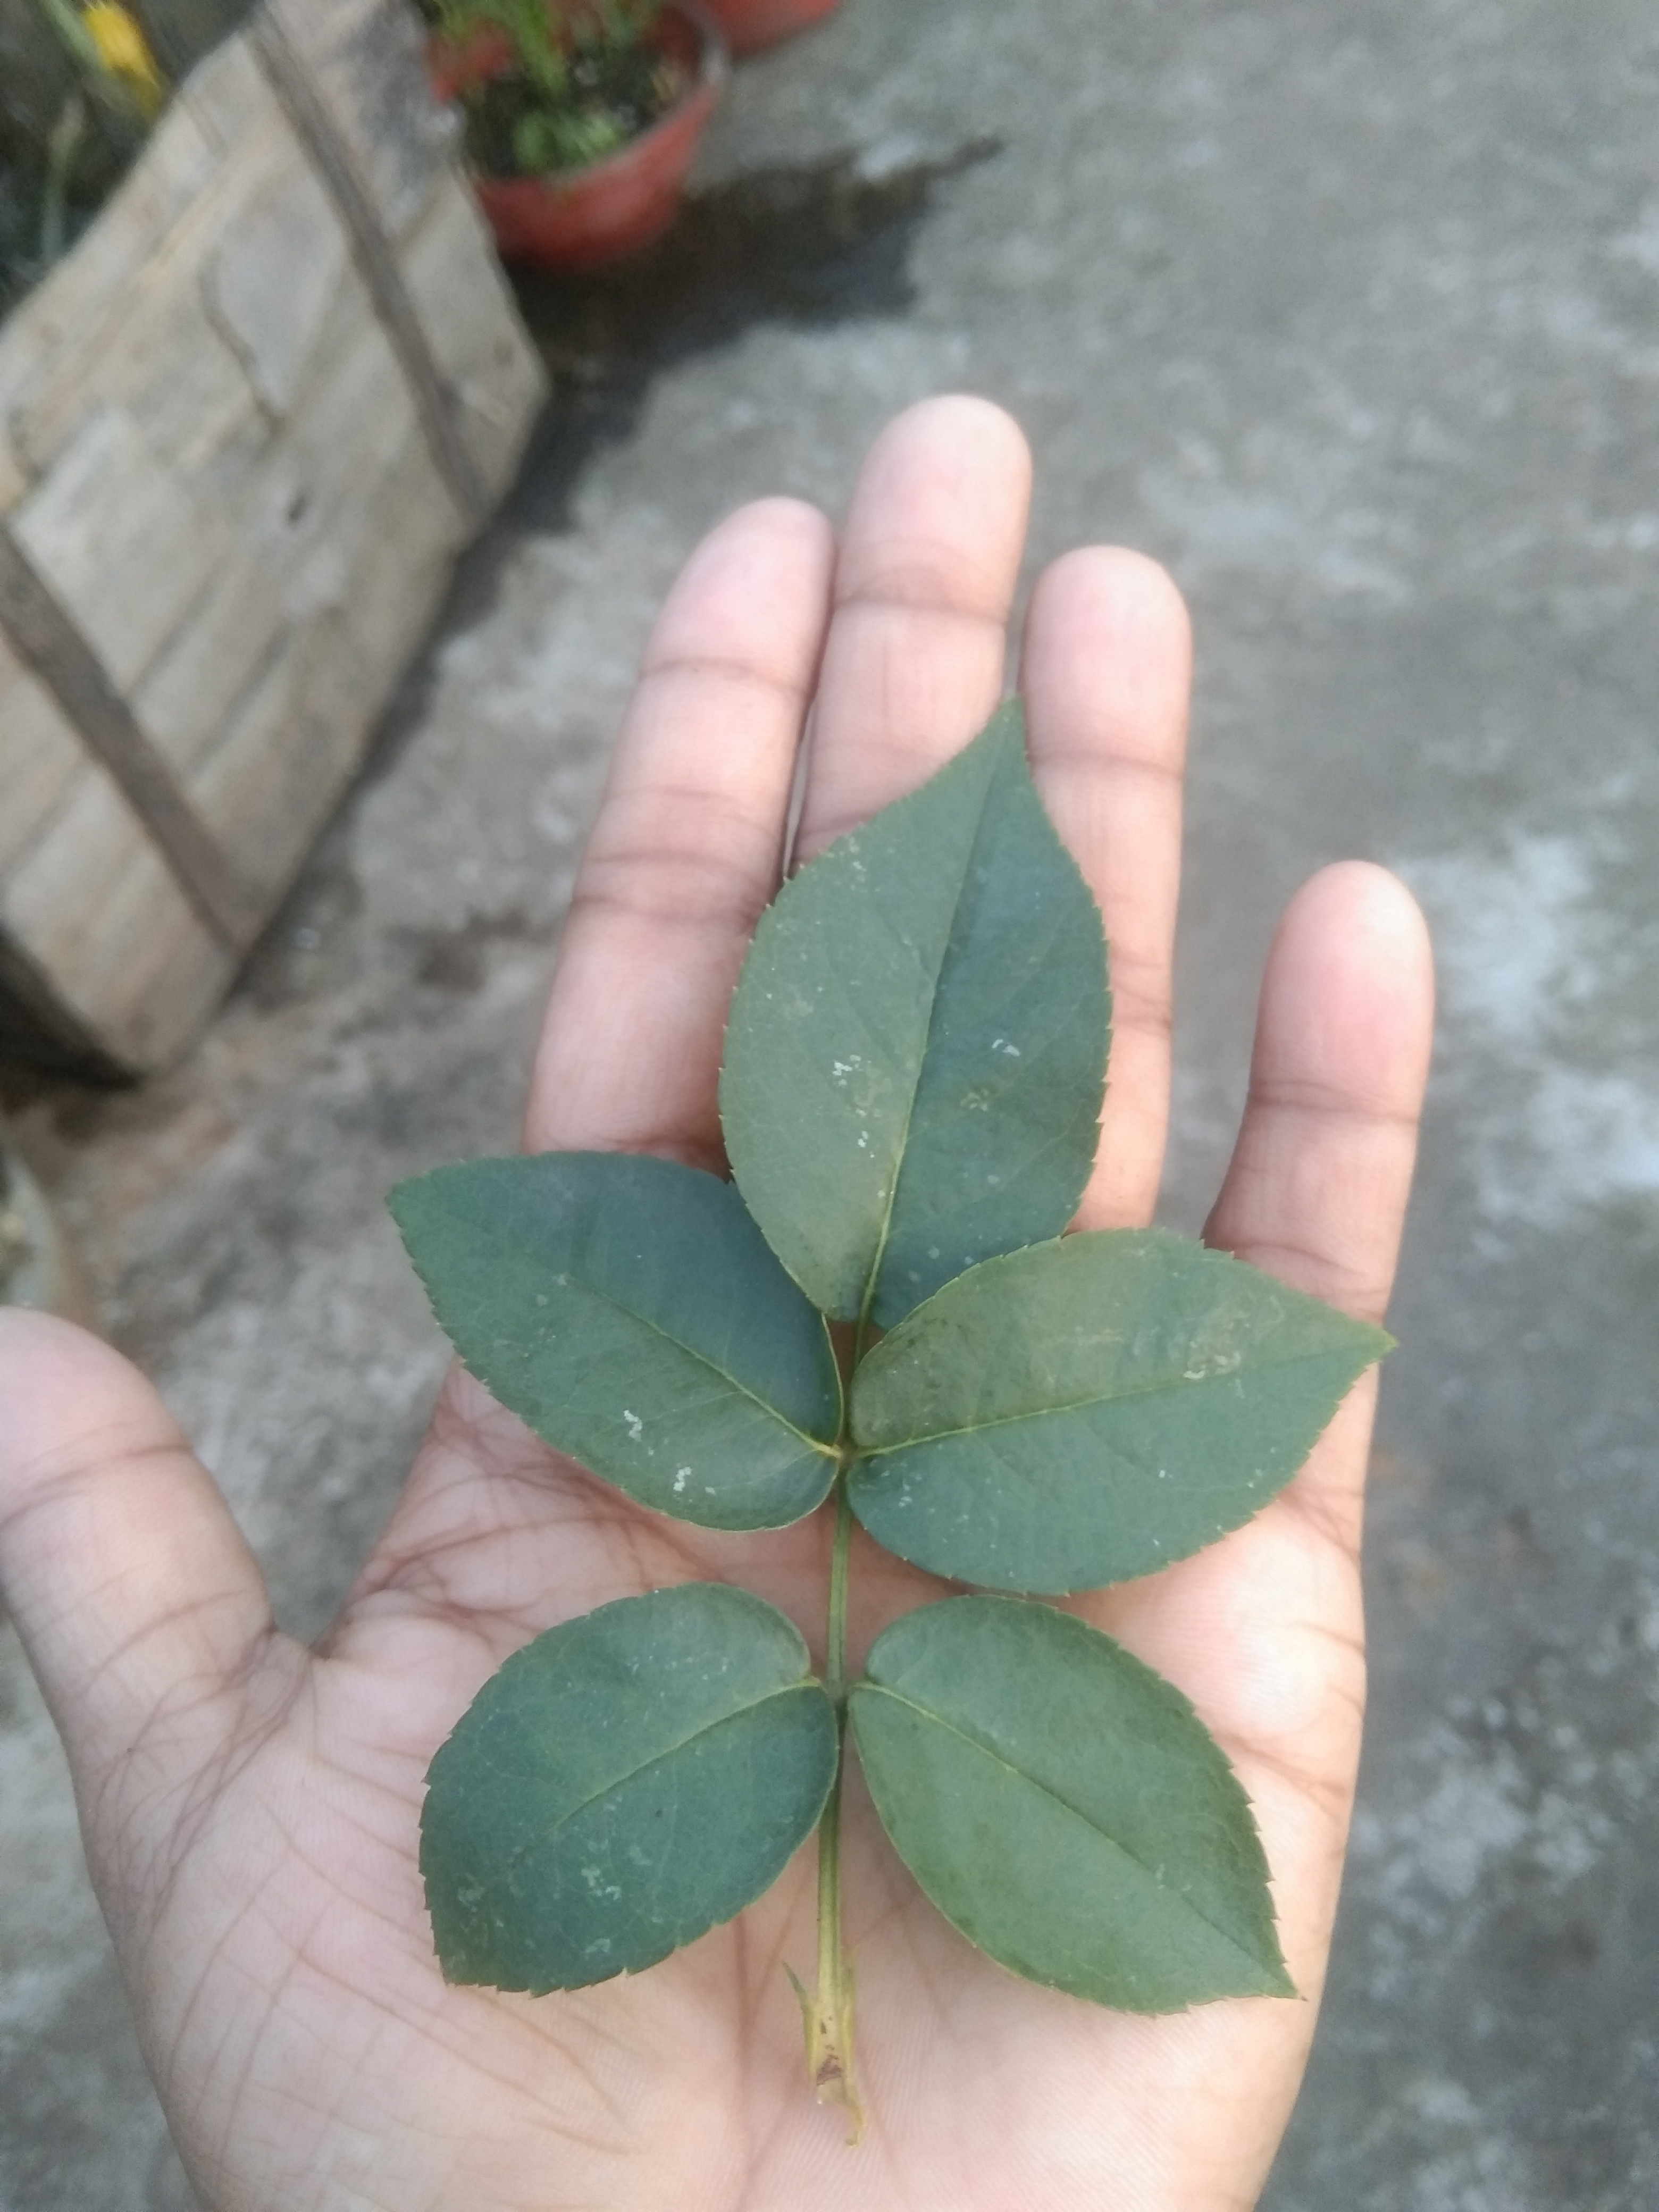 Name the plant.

rose
